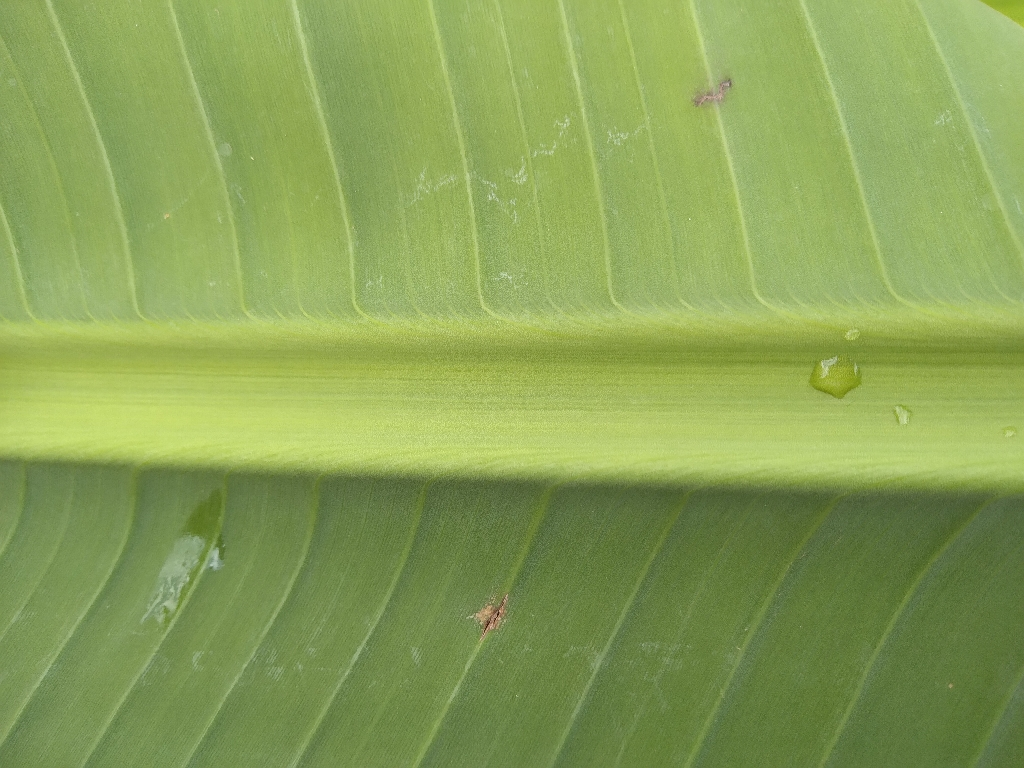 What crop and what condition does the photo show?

banana, healthy
